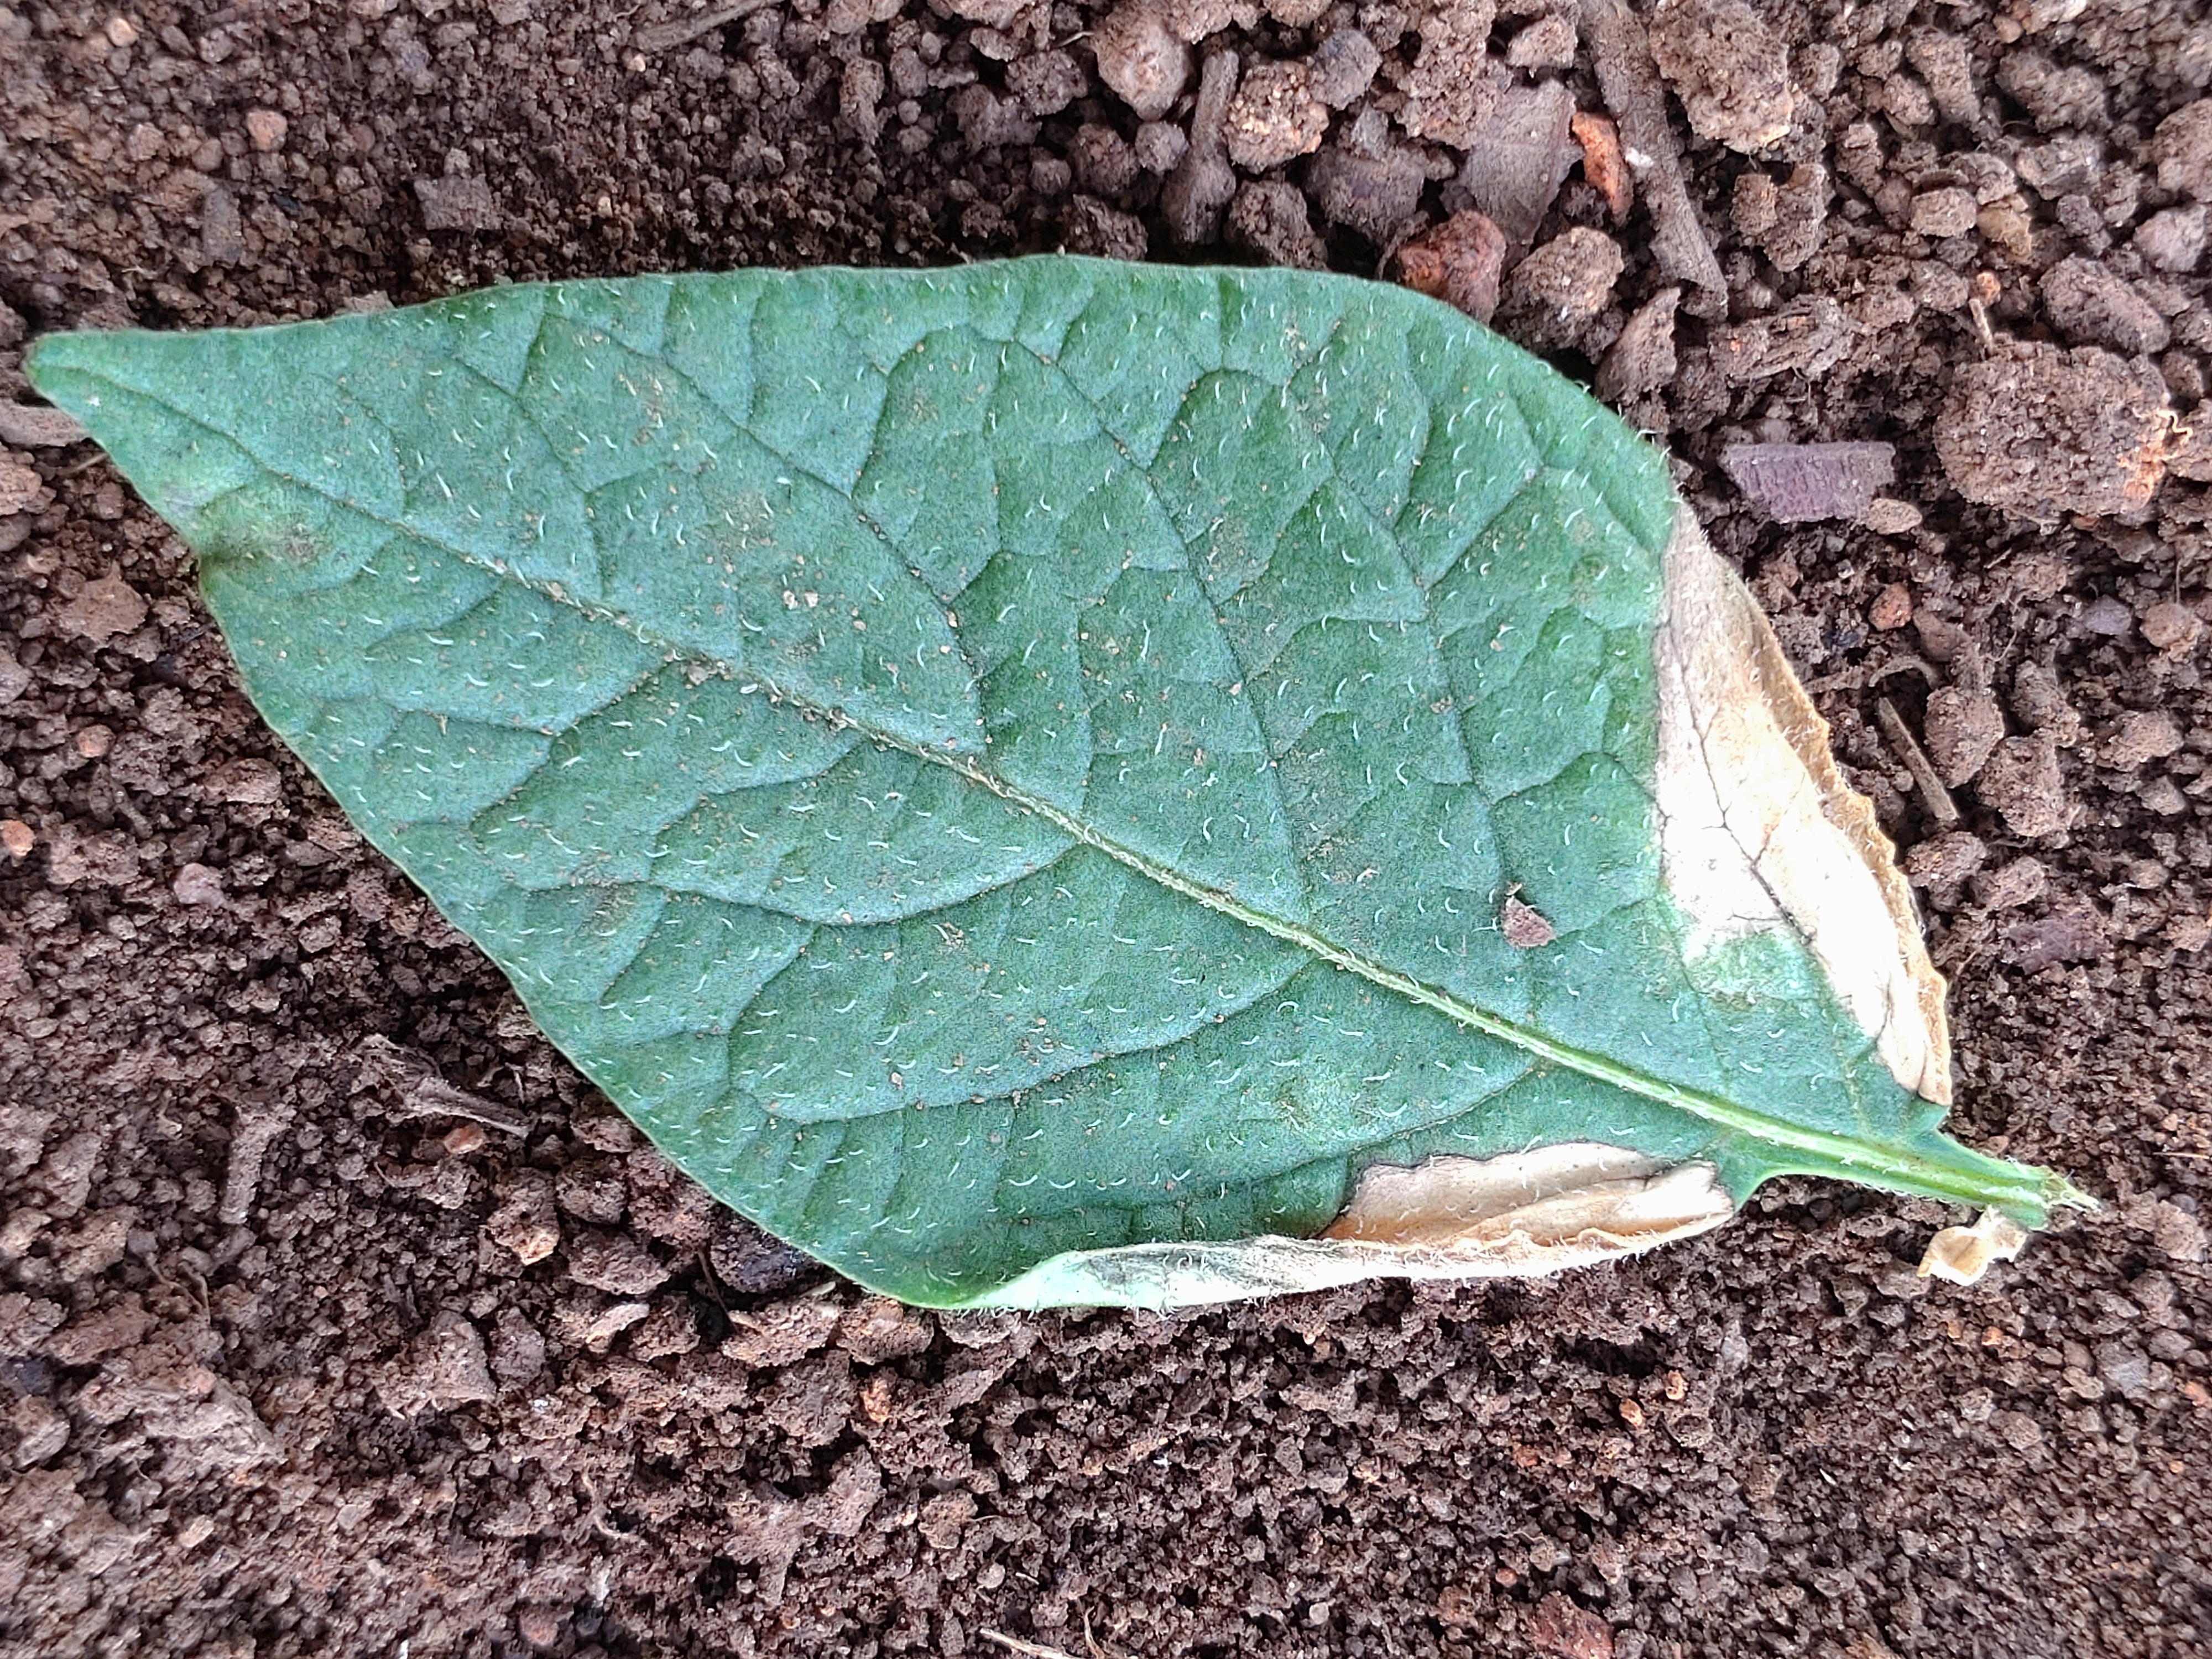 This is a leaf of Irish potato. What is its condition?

early blight
